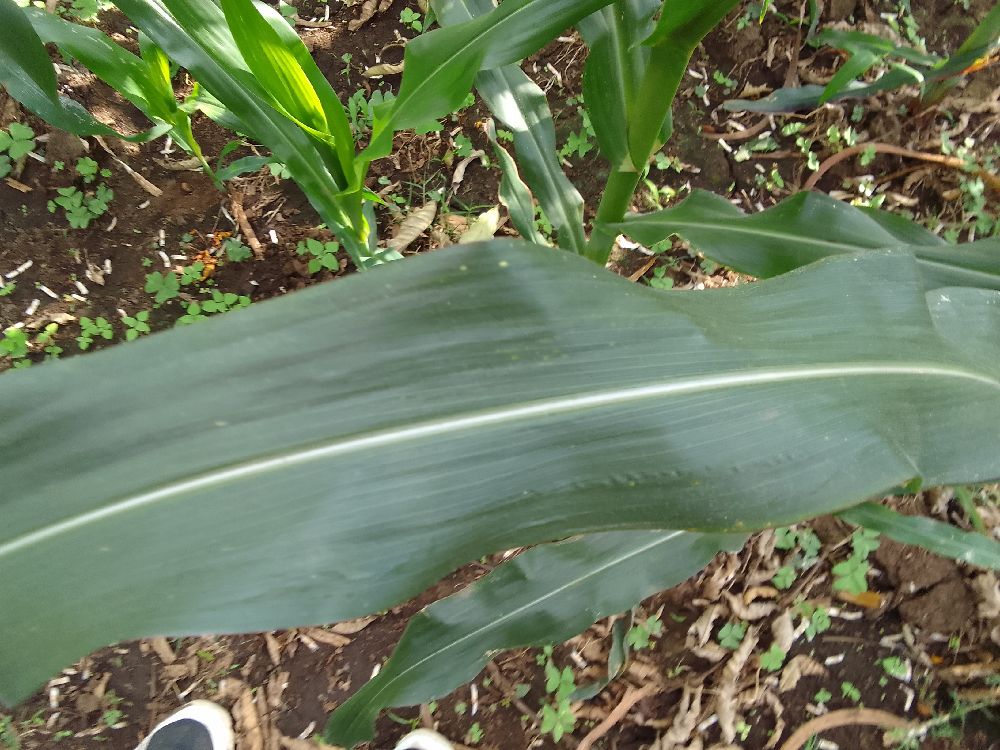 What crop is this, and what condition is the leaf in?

maize, healthy
